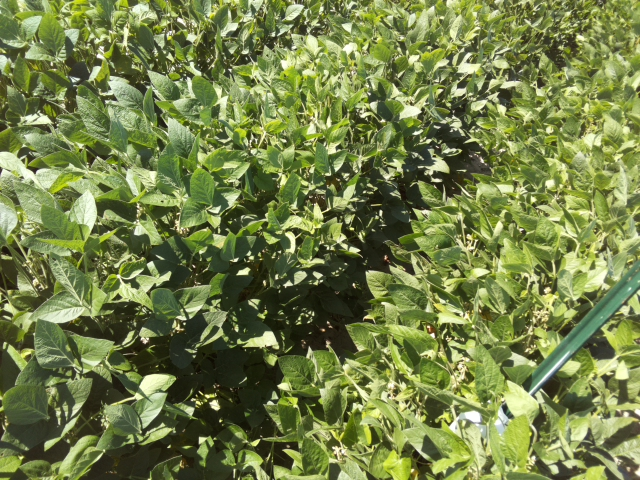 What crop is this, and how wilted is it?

soybean, slight leaflet or petiole turgor loss in upper canopy
